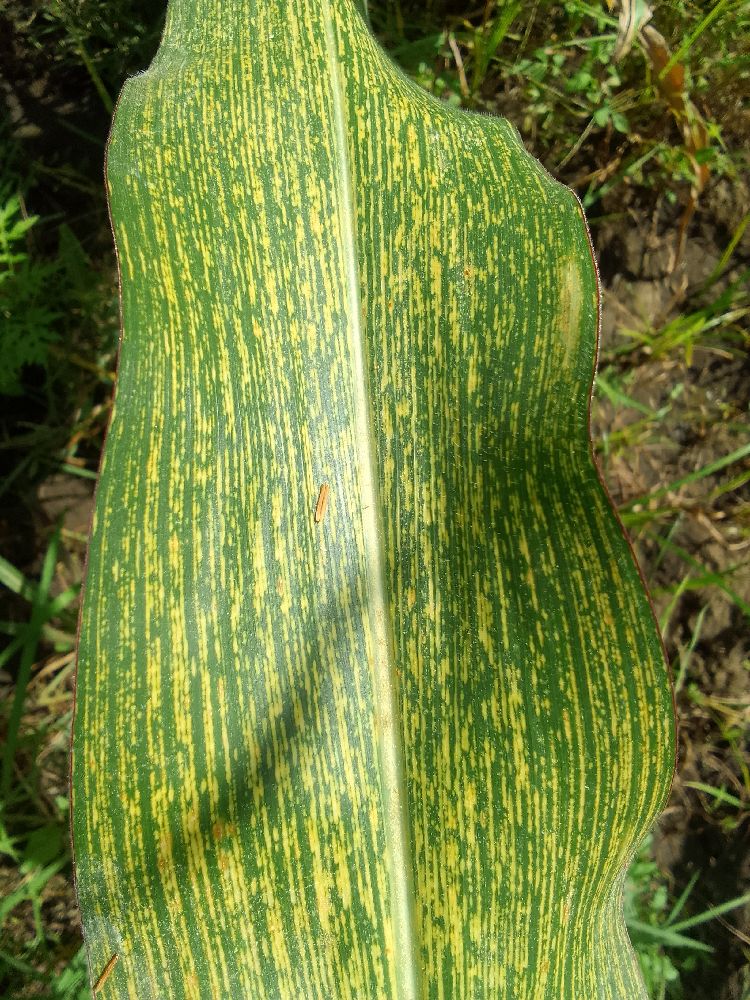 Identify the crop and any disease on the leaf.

maize, maize streak virus
